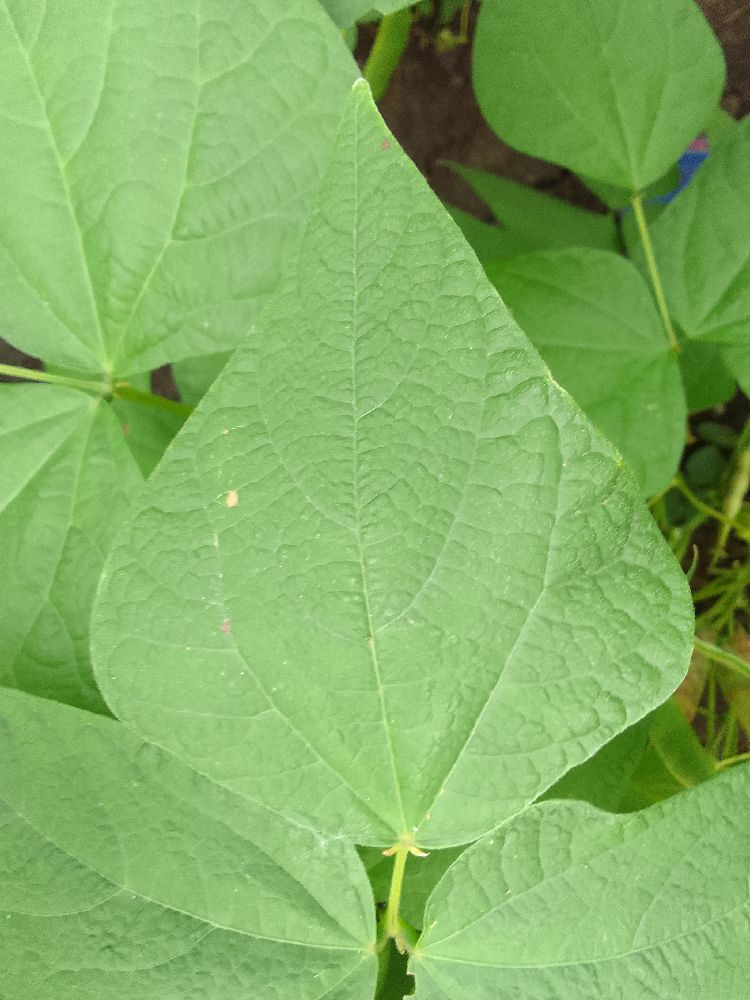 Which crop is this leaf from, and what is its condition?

common bean, healthy
